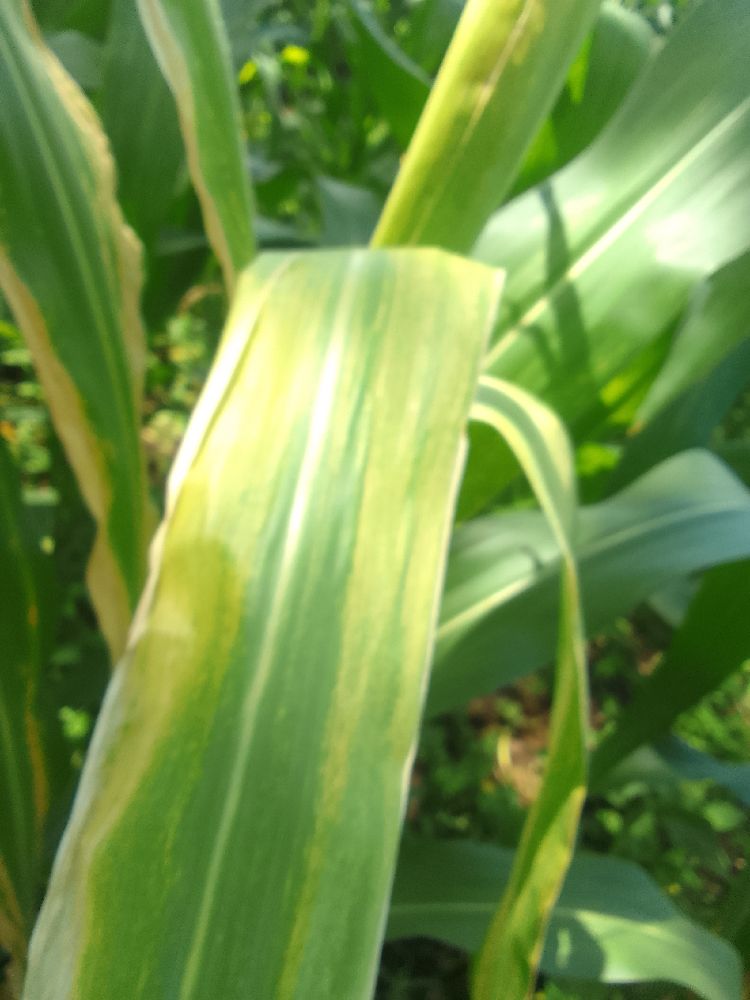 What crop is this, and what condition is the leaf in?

maize, maize lethal necrosis
